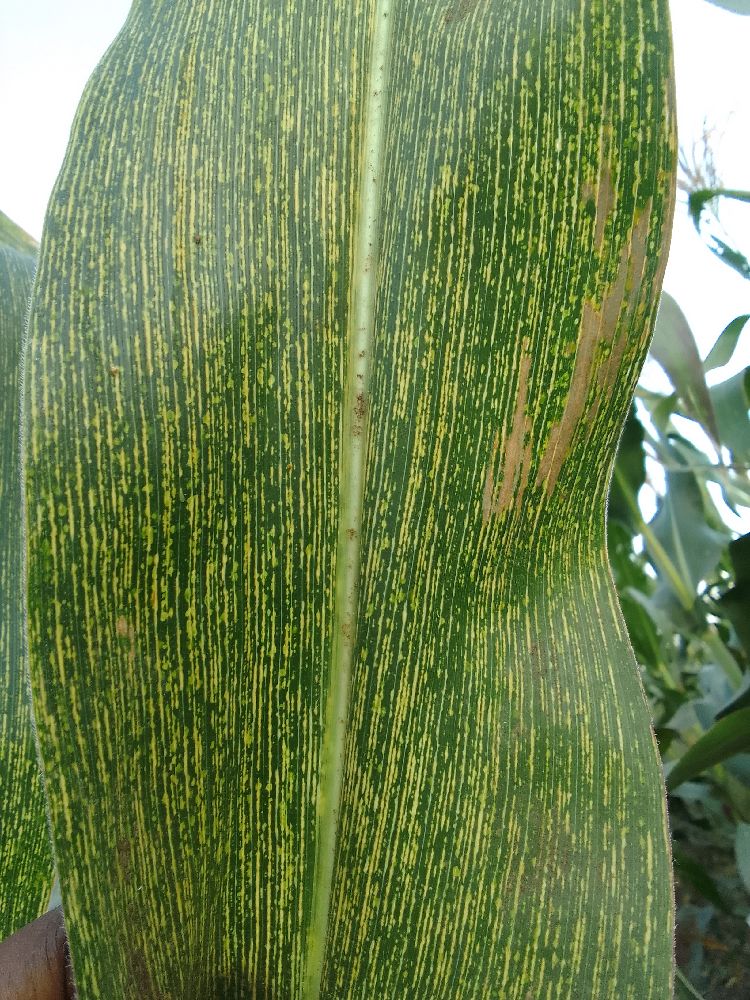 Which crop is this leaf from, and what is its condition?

maize, maize streak virus
